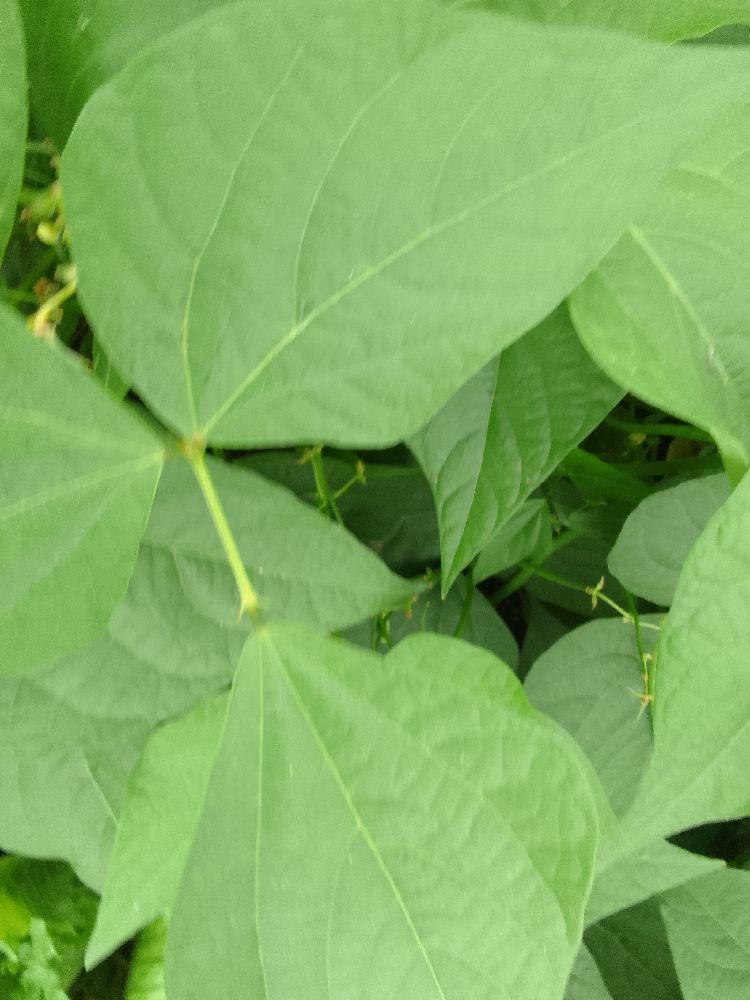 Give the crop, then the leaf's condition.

common bean, healthy
